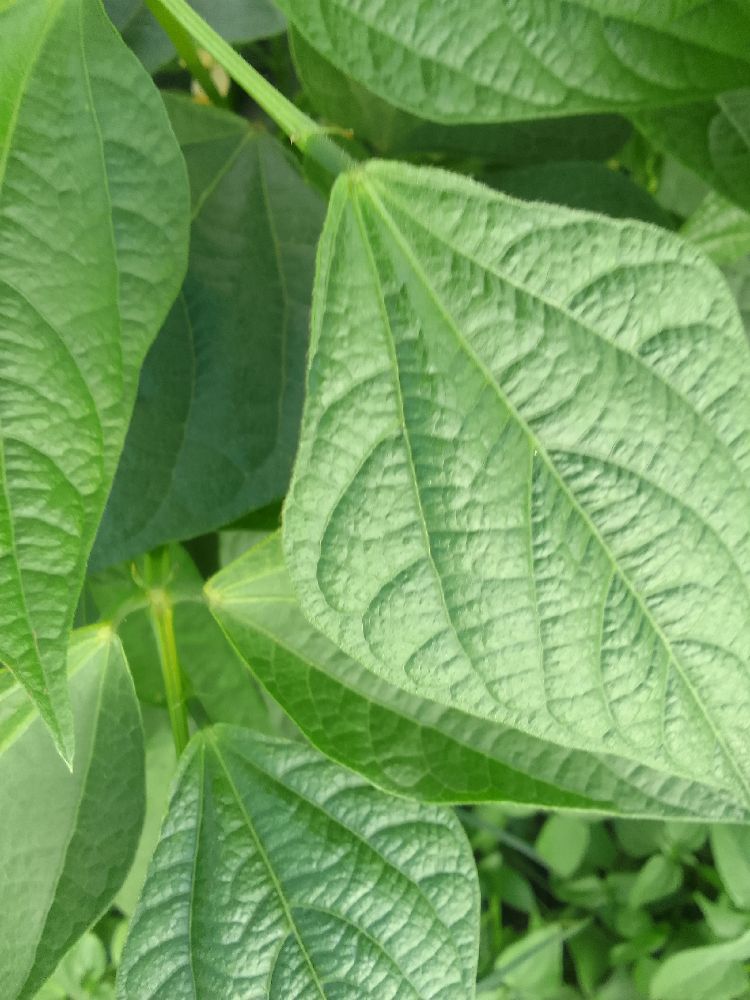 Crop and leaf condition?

common bean, healthy
